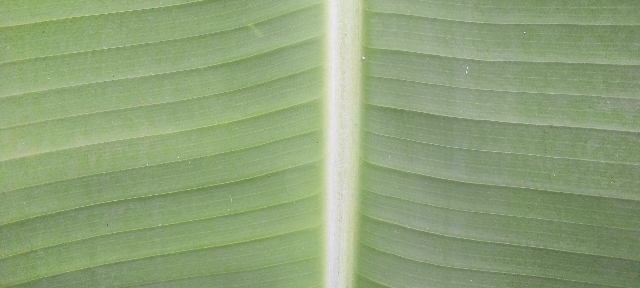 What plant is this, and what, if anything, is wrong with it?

banana, healthy
